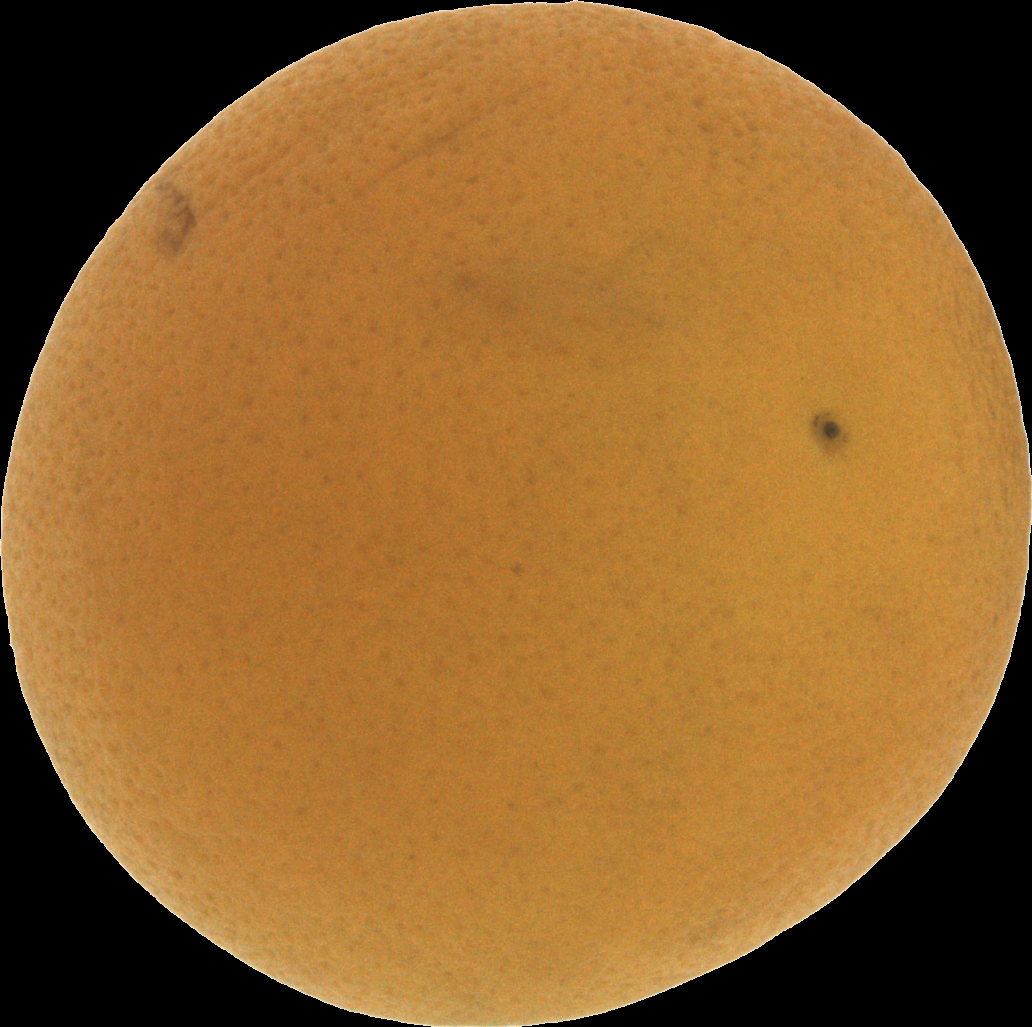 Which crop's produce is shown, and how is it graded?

orange, bad
